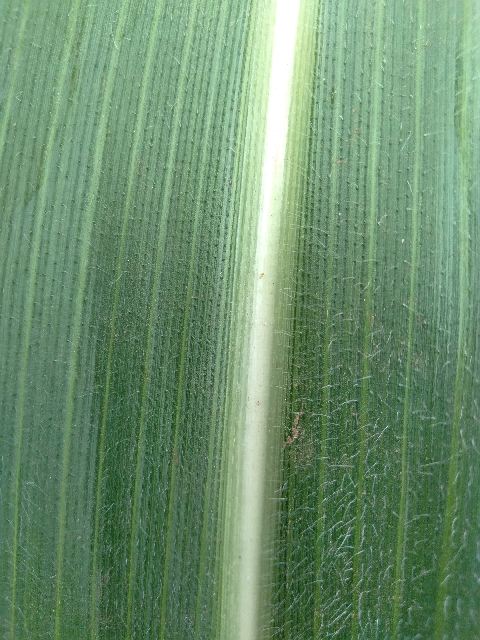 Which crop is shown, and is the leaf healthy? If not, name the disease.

maize, healthy
